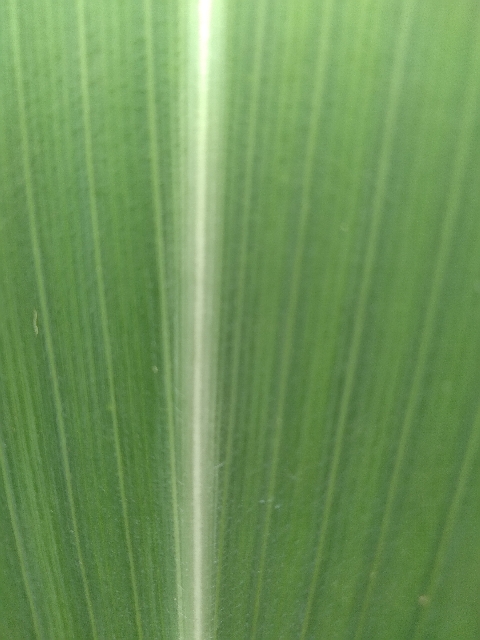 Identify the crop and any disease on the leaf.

maize, healthy
